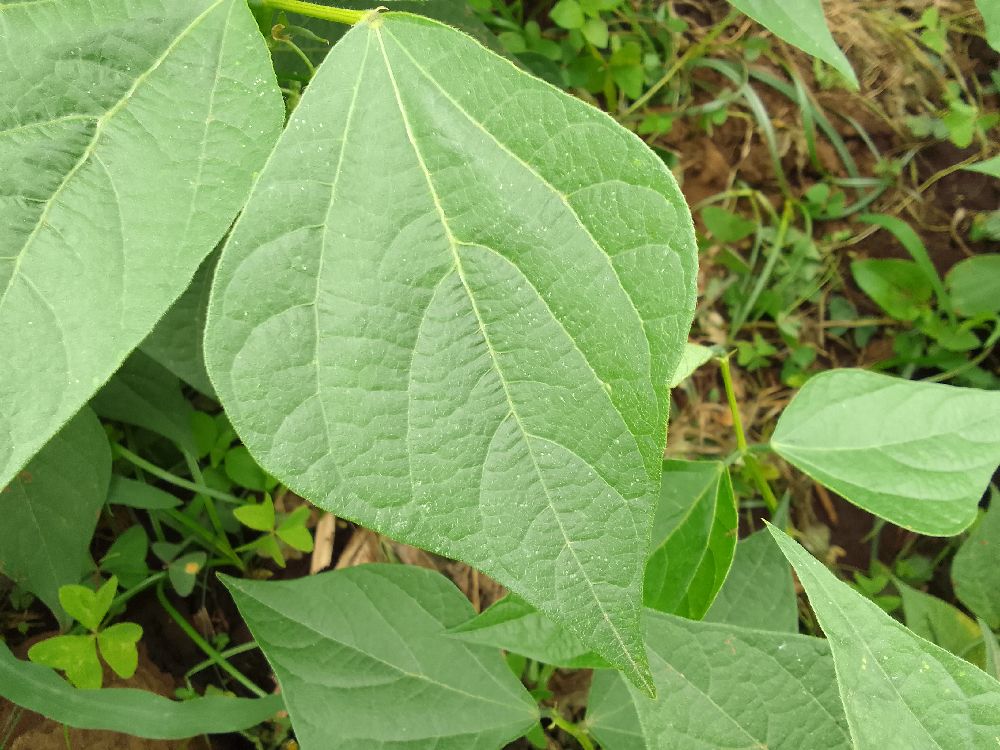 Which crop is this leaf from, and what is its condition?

common bean, healthy
